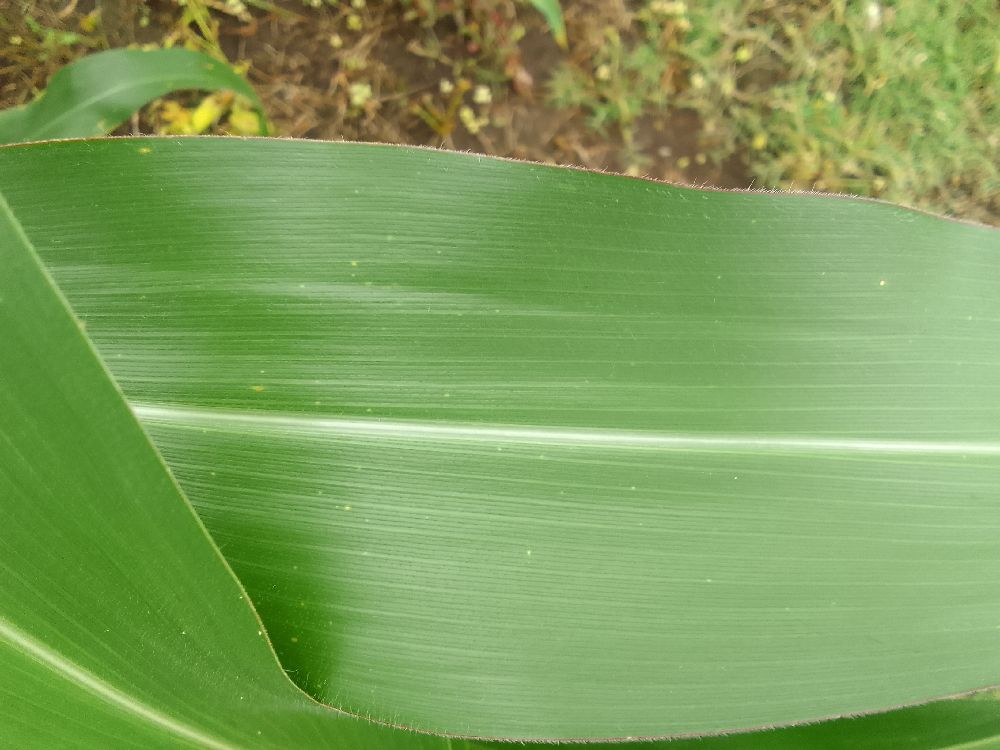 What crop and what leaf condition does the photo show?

maize, healthy
